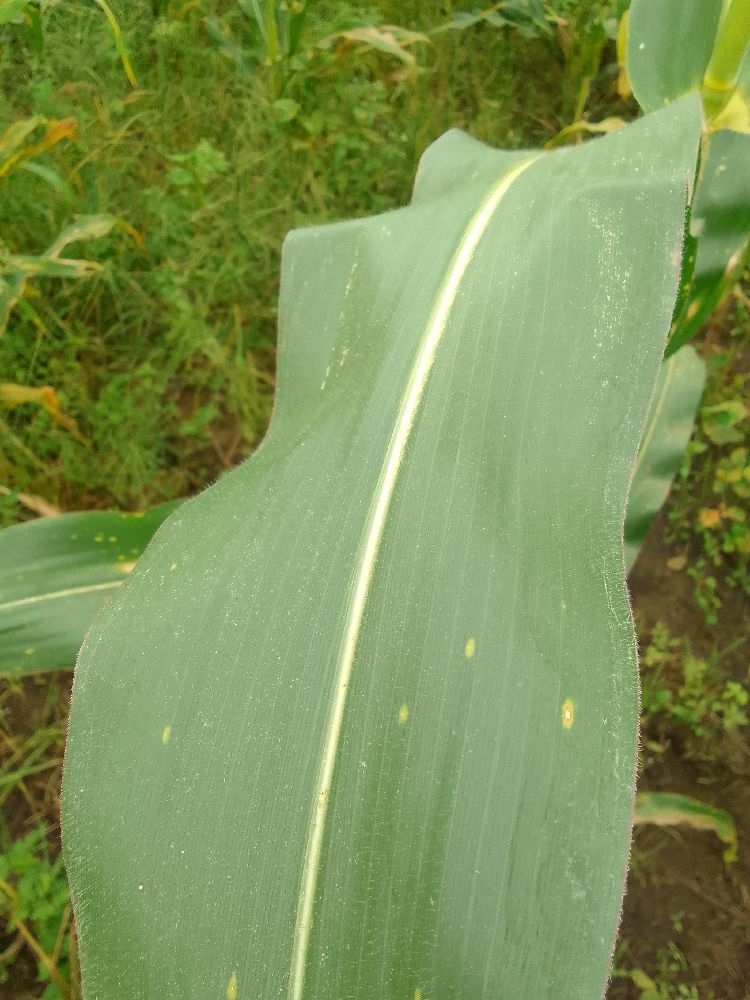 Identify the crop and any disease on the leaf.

maize, healthy
